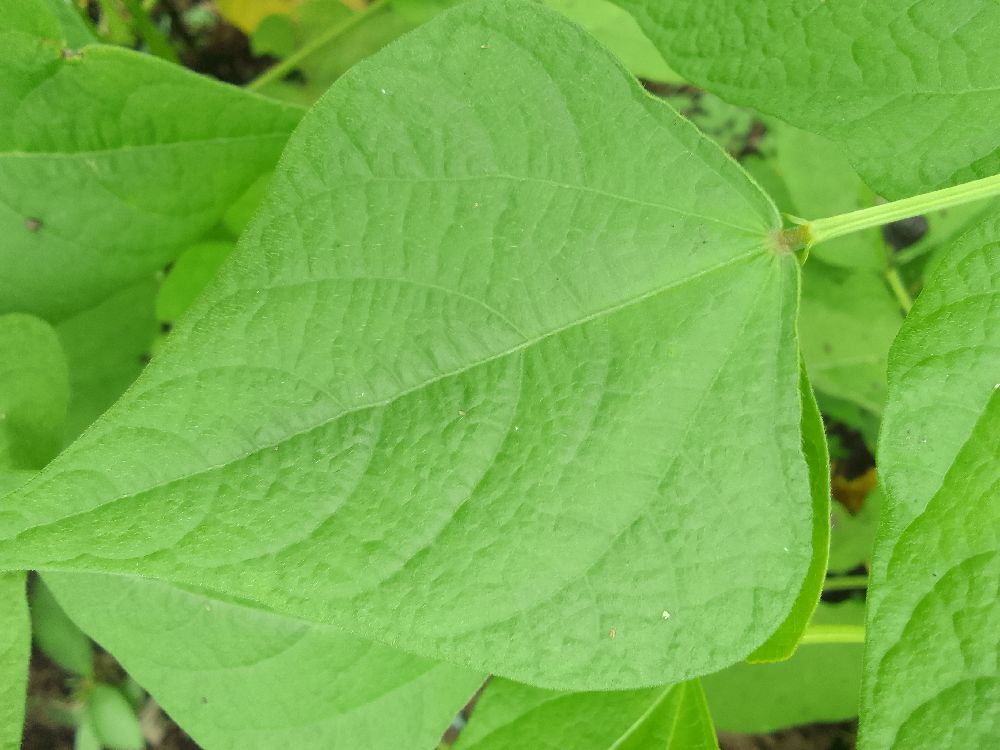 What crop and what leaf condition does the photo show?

common bean, healthy
